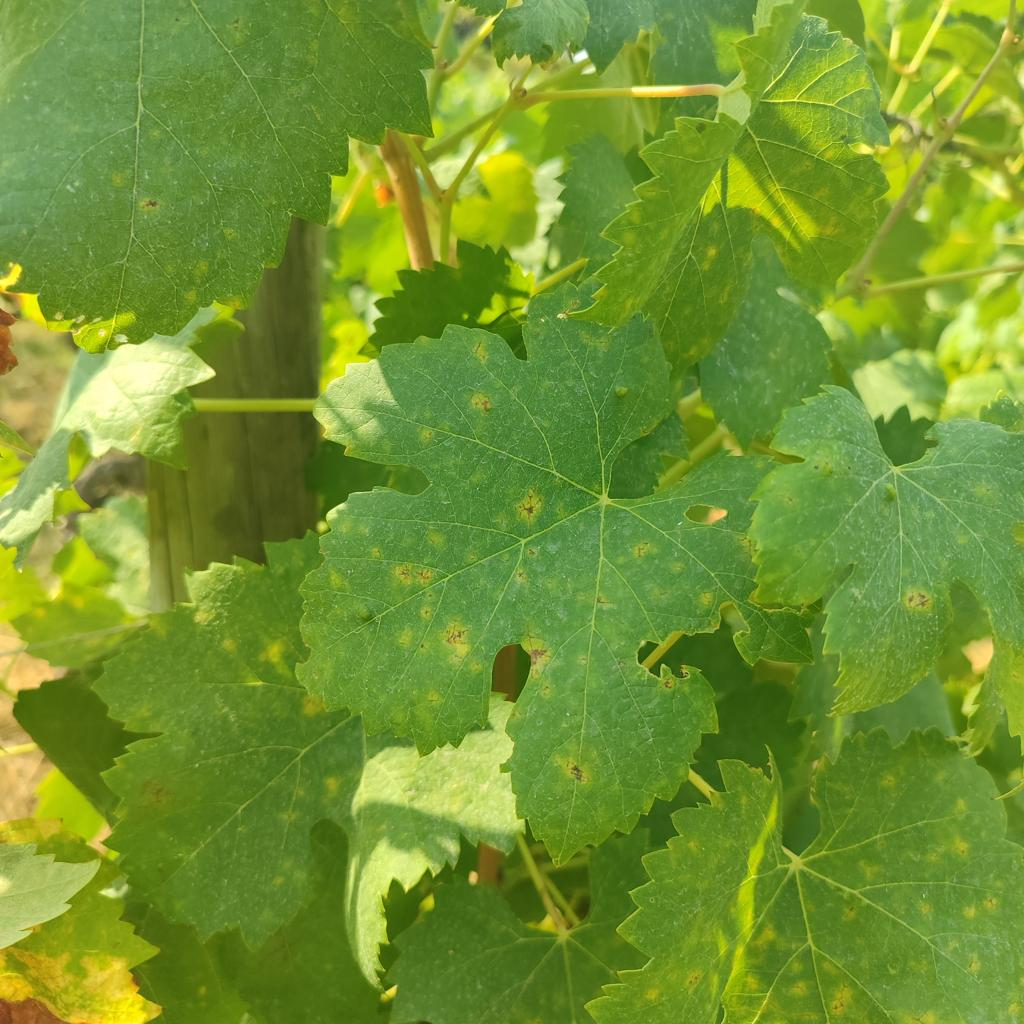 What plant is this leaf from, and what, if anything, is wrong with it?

grapevine, esca complex
